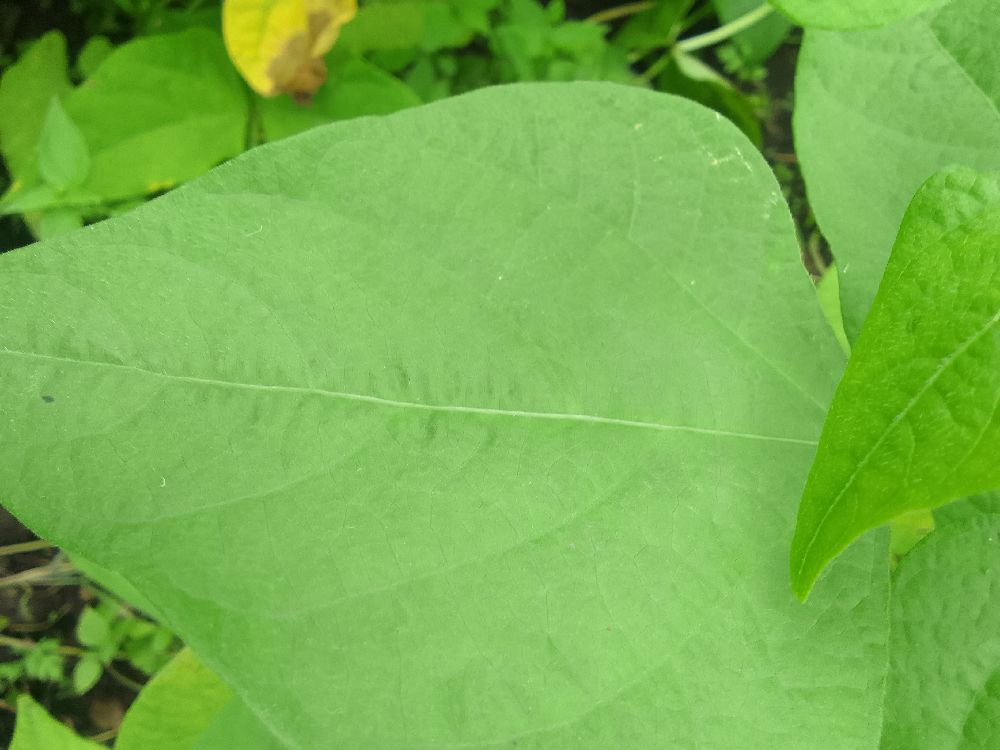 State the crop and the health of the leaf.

common bean, healthy
